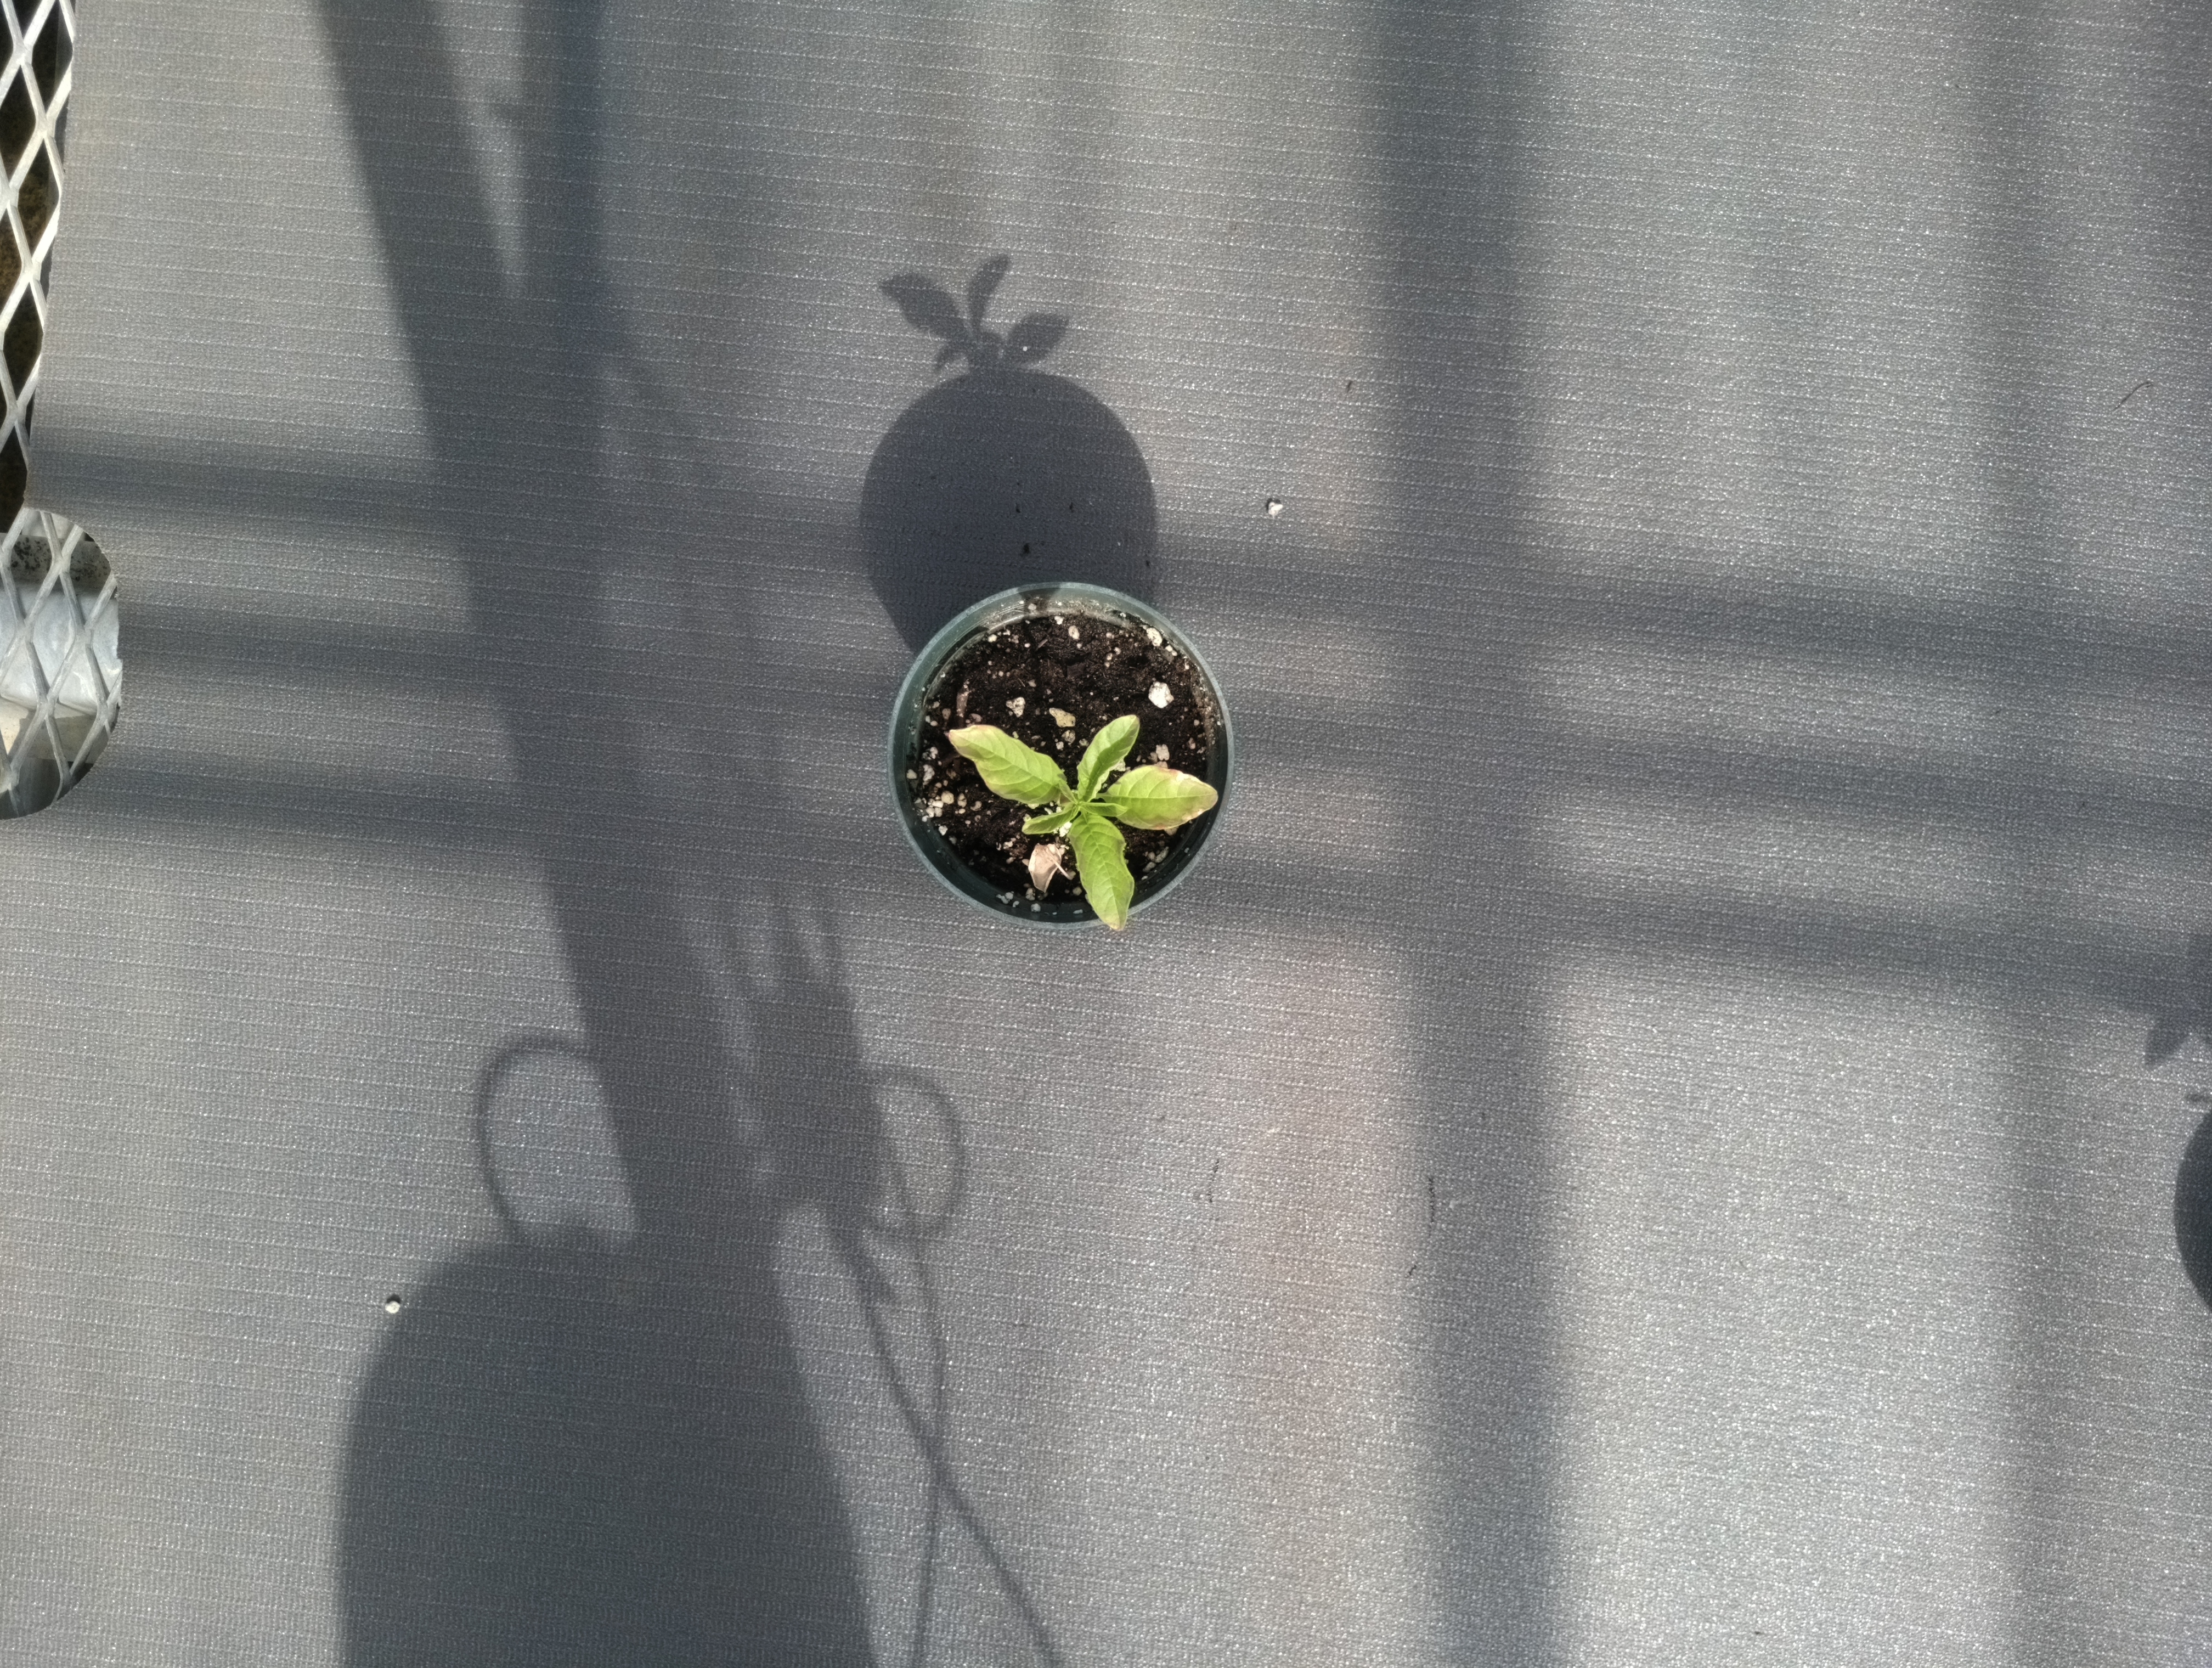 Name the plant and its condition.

waterhemp, healthy untreated
